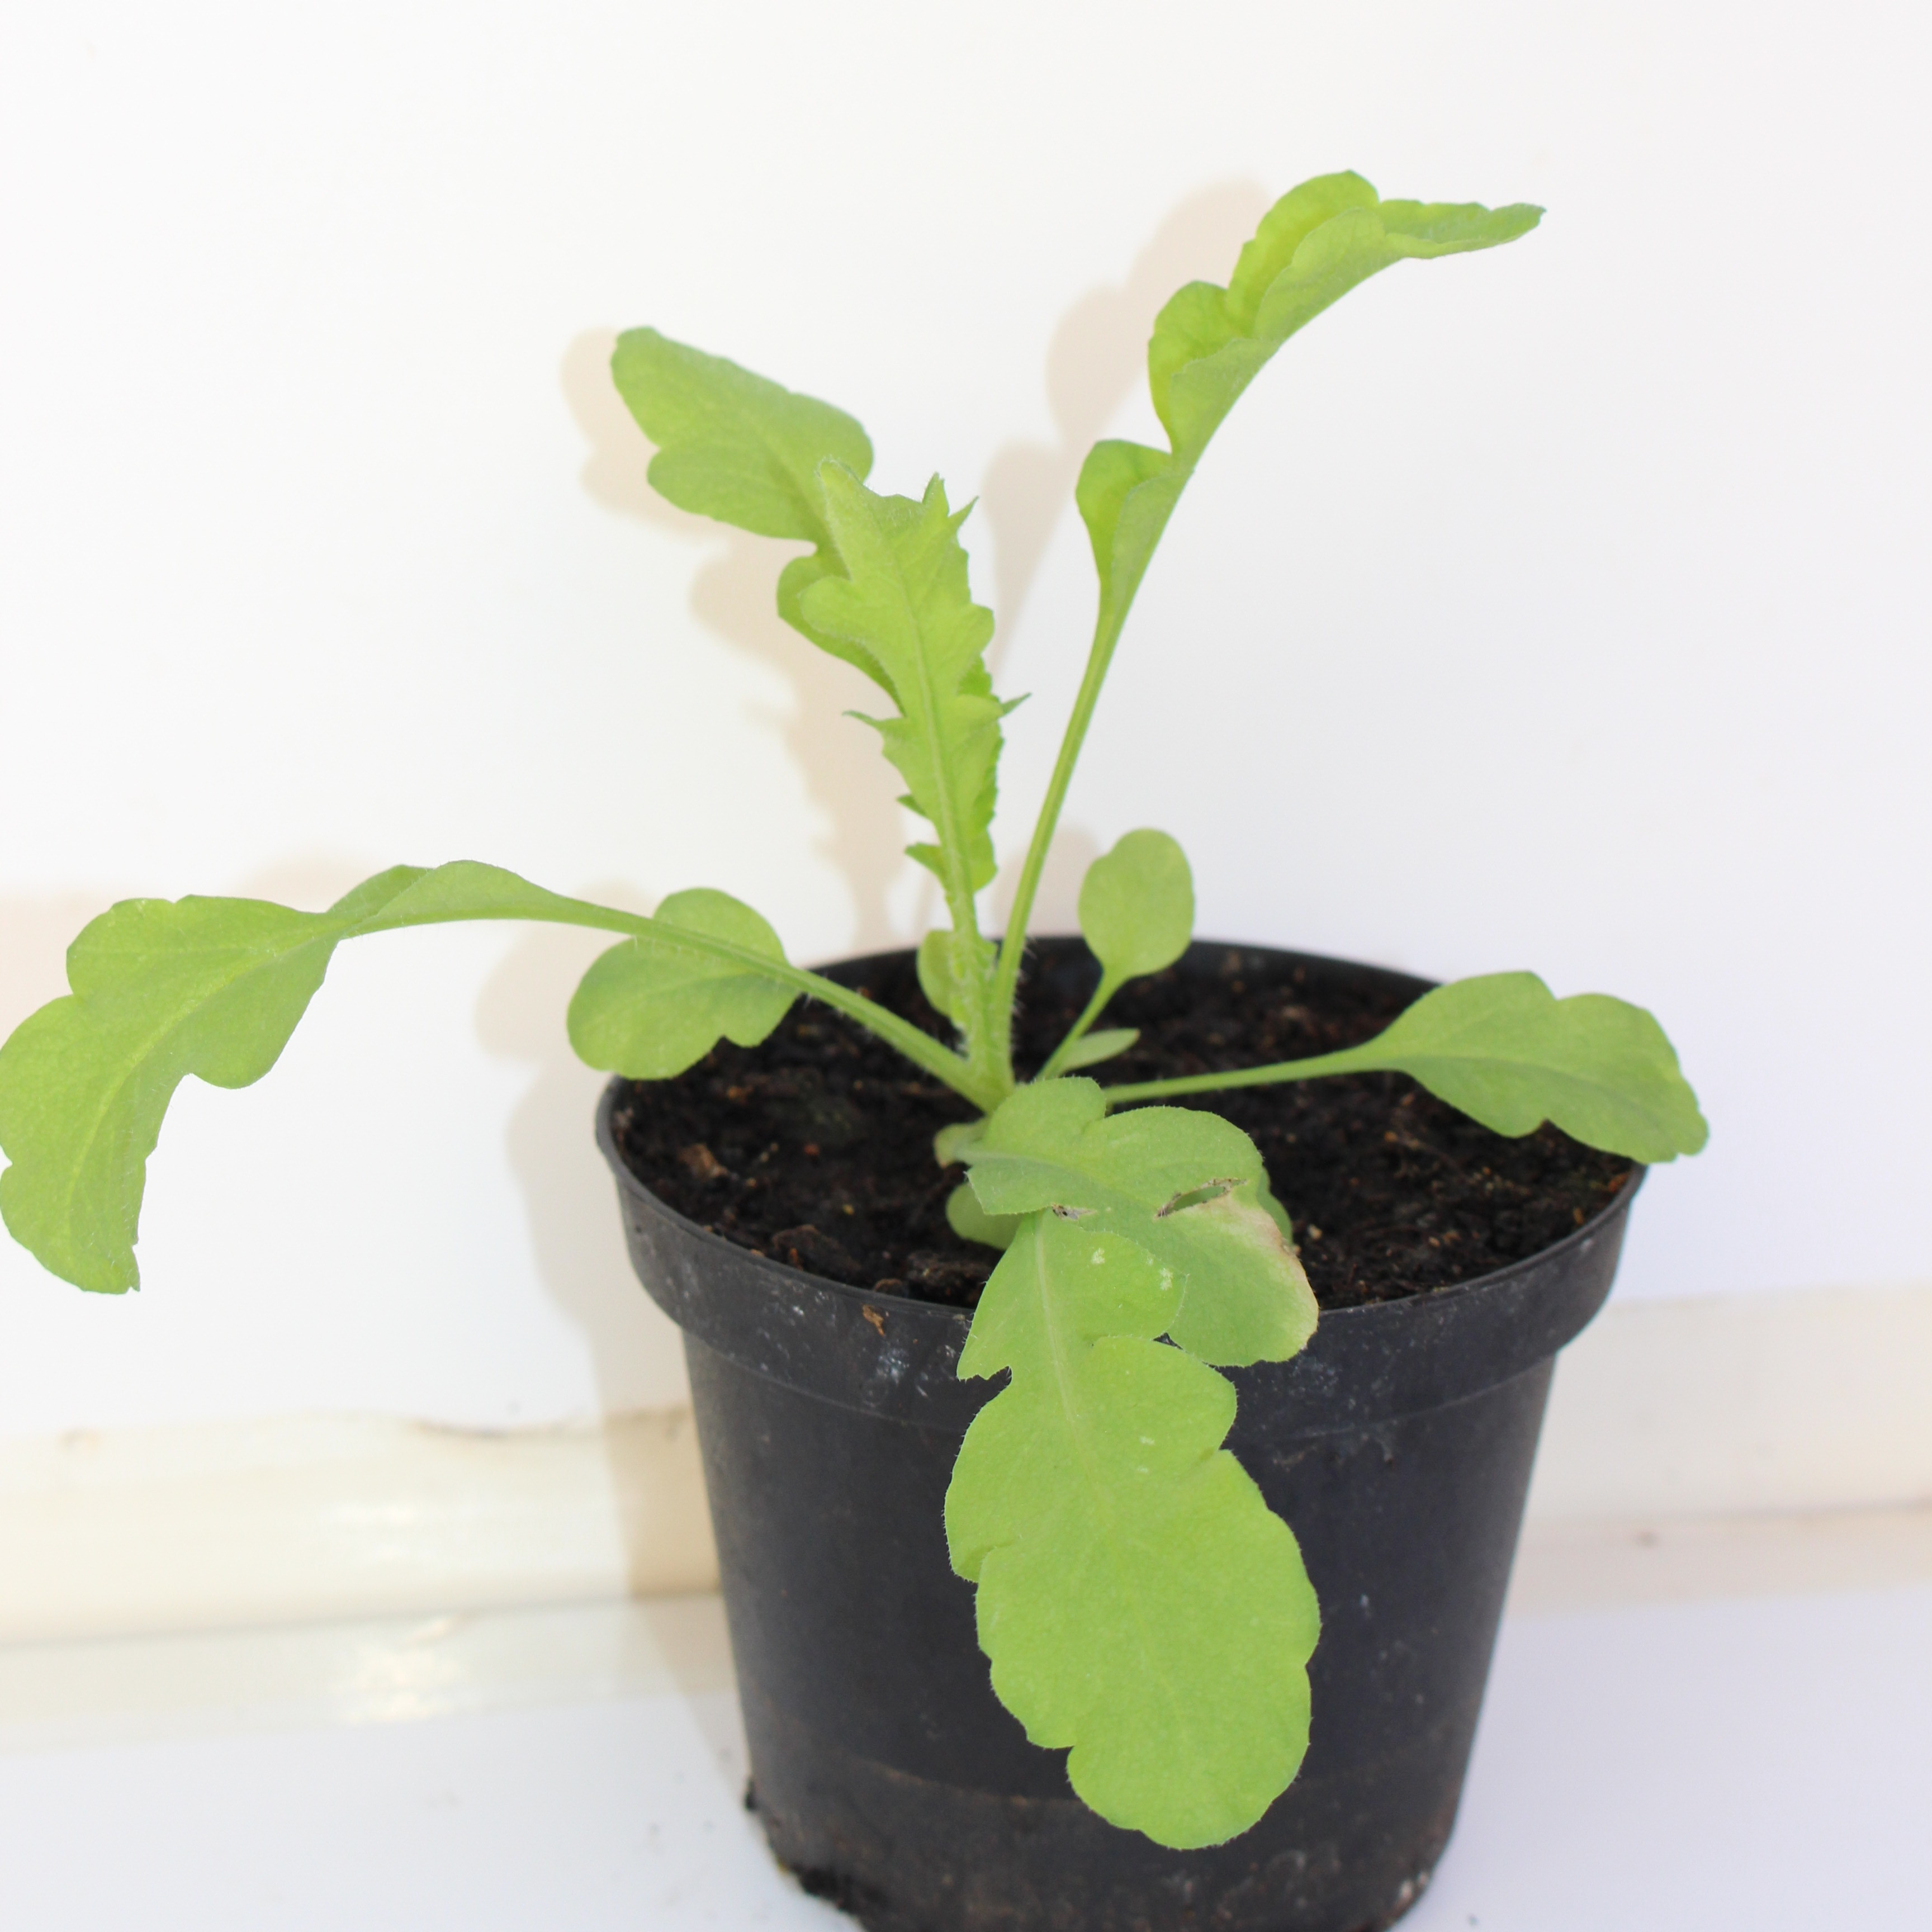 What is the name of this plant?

Papaver rhoeas
